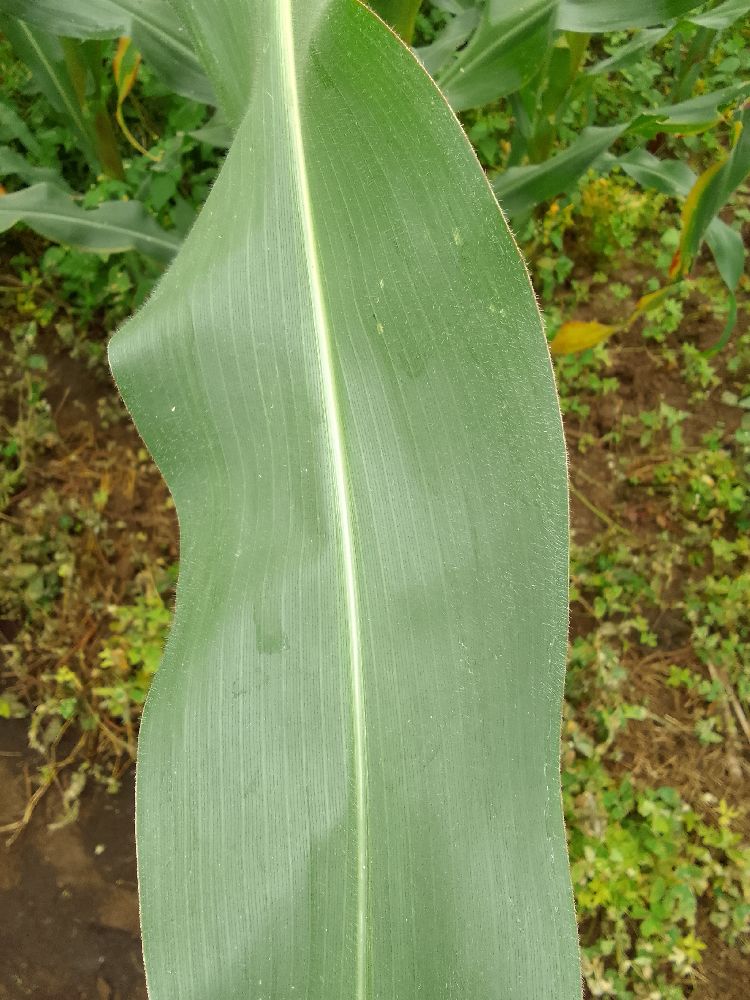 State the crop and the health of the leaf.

maize, healthy
